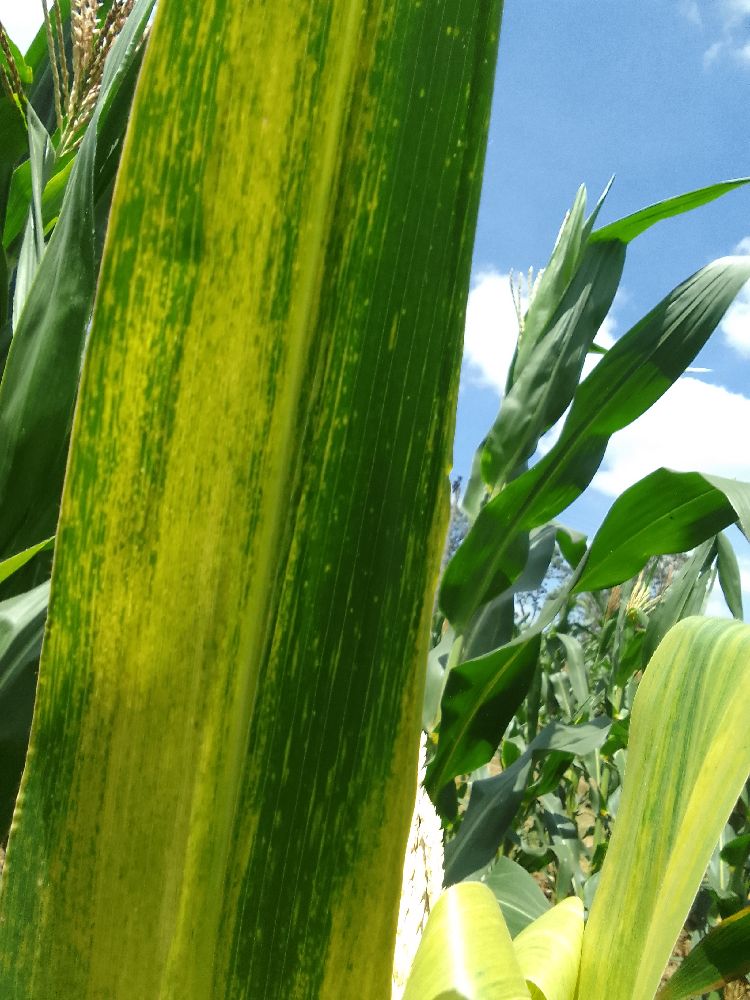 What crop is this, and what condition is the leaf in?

maize, maize lethal necrosis
